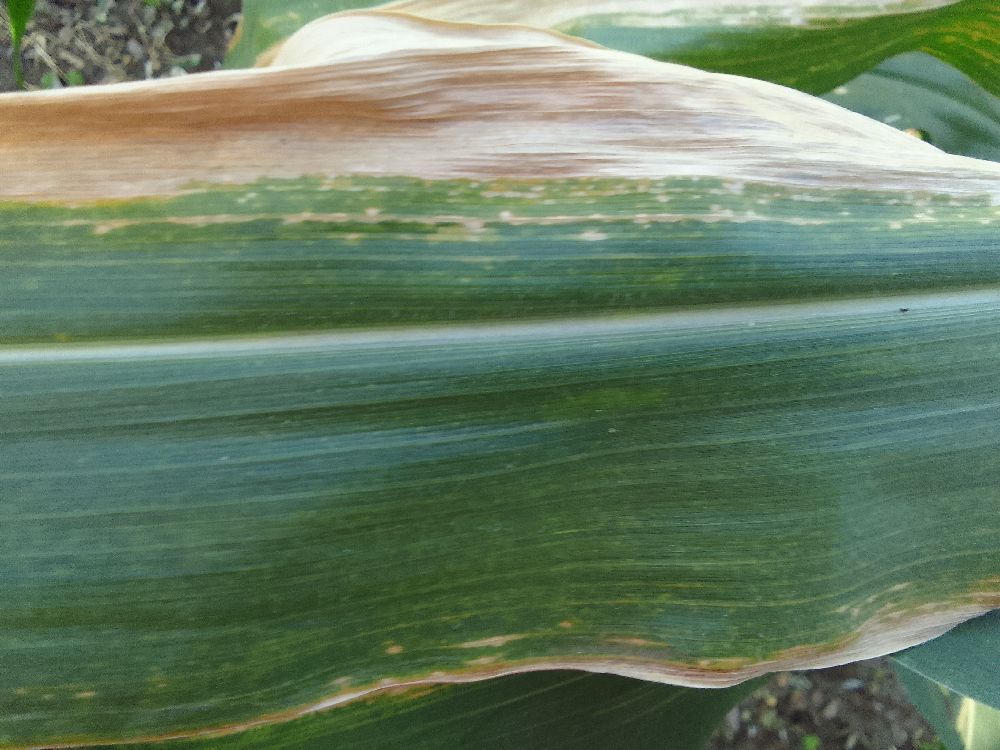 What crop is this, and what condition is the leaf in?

maize, maize lethal necrosis
